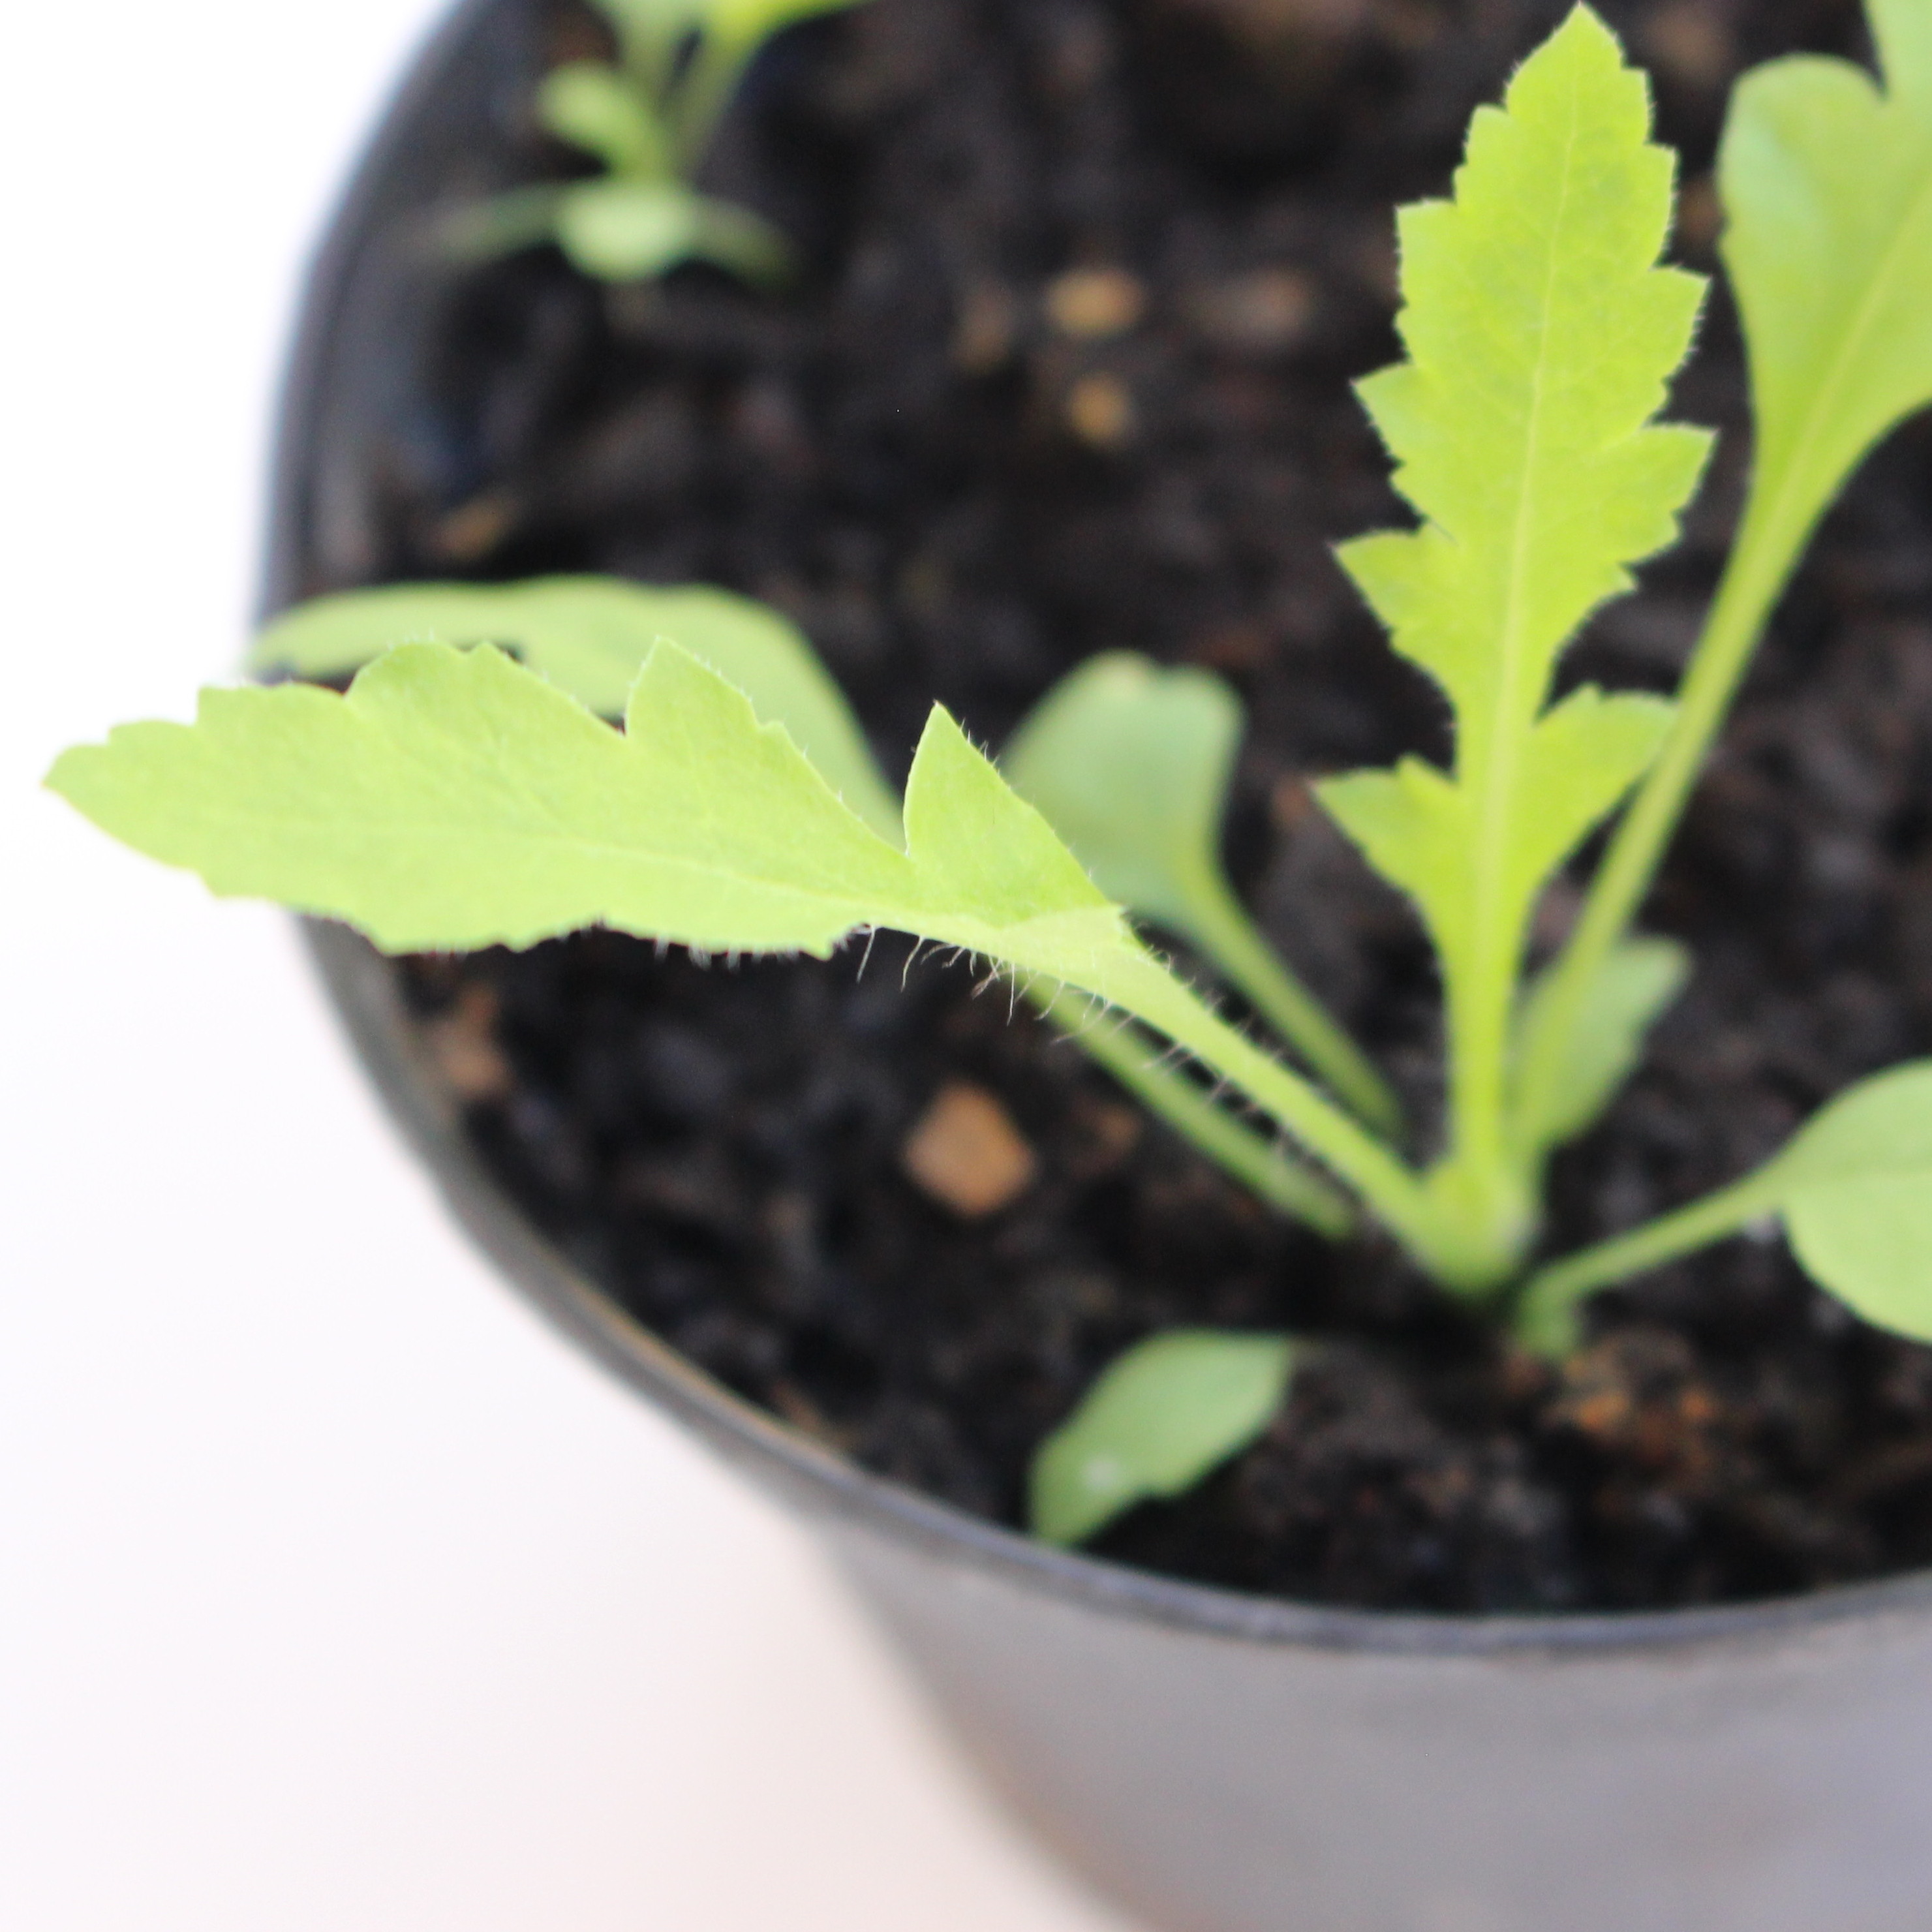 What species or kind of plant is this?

Papaver rhoeas
